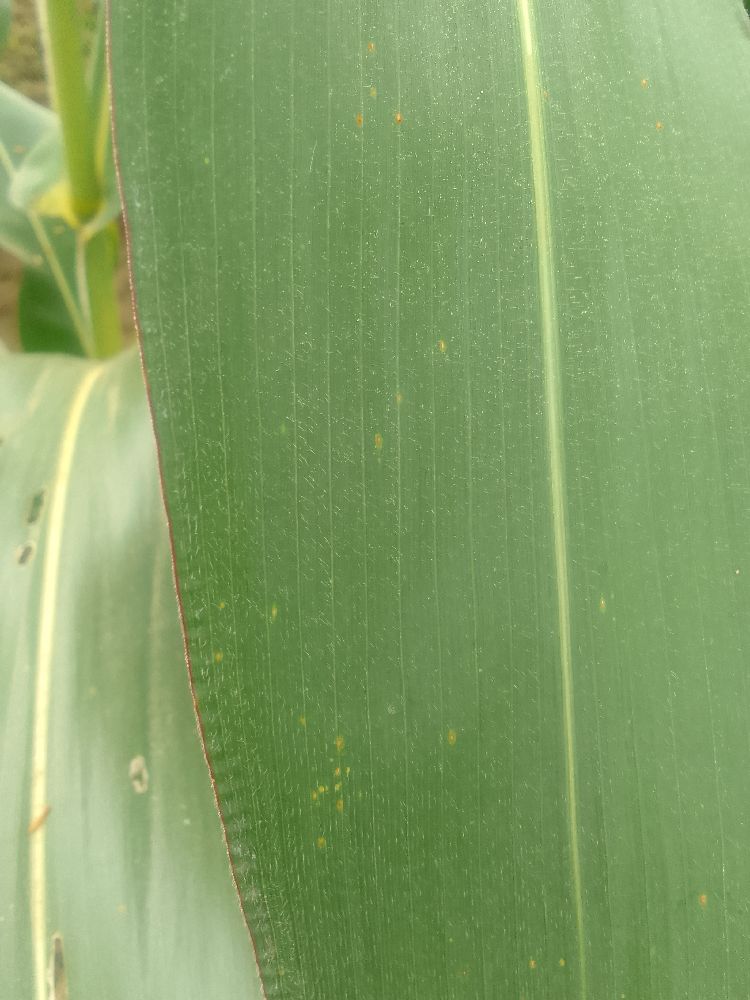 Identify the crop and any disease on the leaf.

maize, healthy
